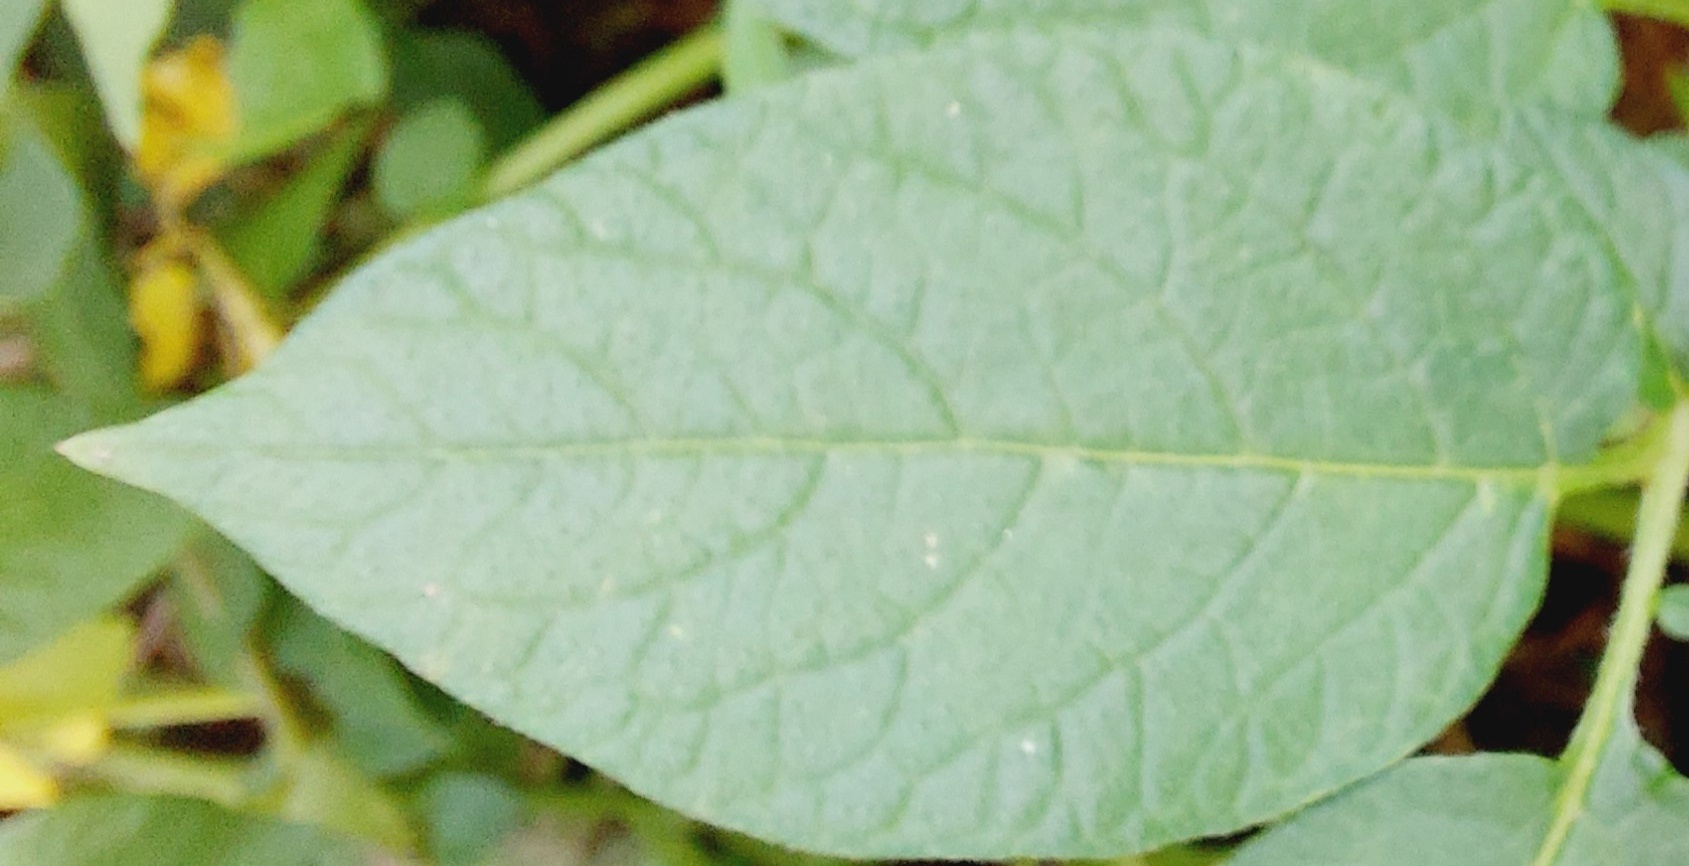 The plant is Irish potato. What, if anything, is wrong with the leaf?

healthy
